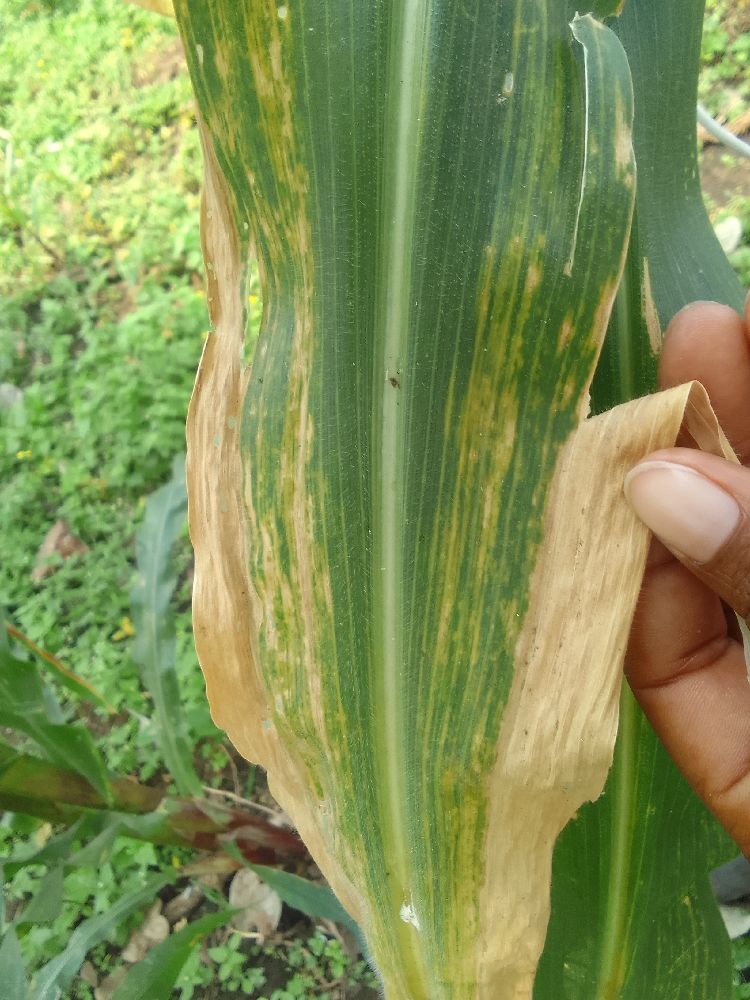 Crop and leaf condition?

maize, maize lethal necrosis
